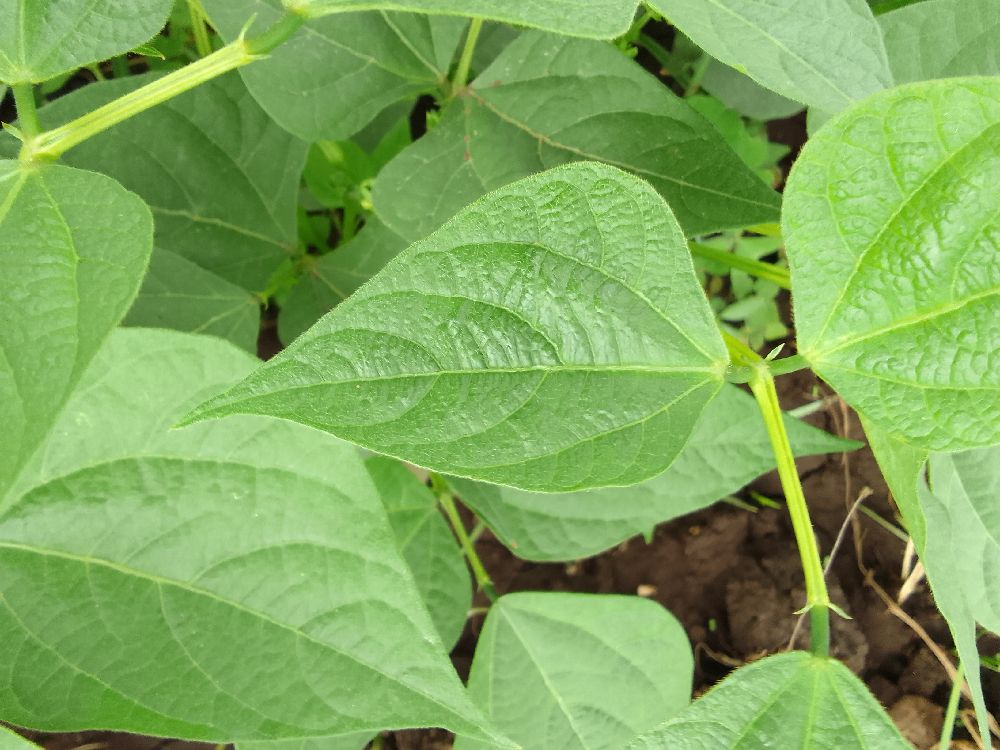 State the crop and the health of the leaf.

common bean, healthy
